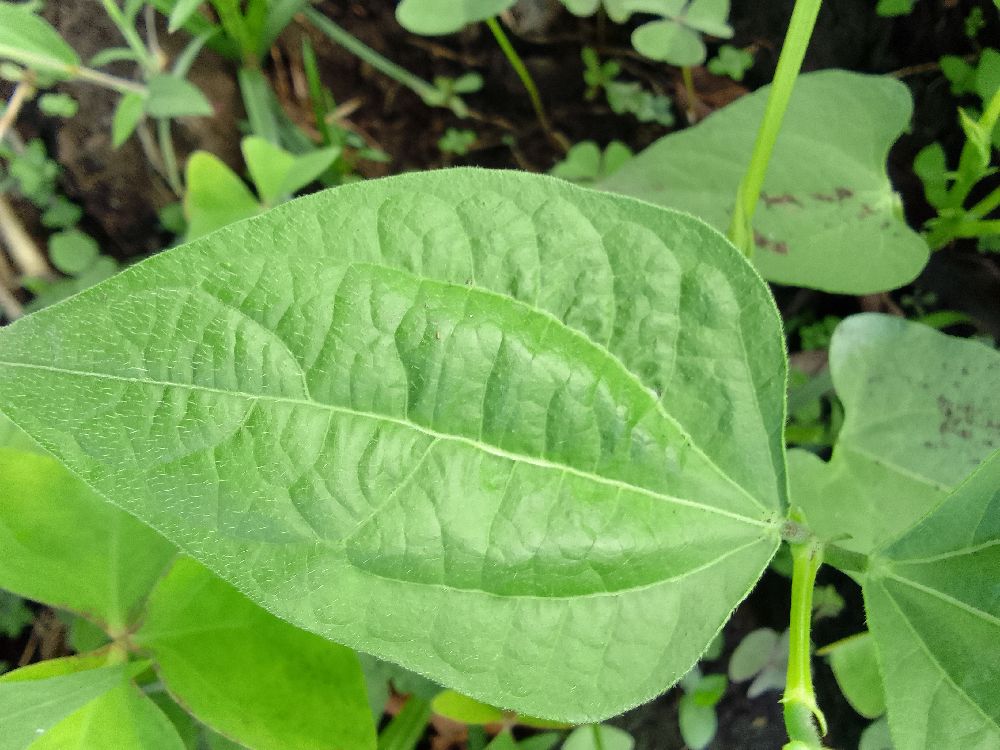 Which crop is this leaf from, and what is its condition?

common bean, healthy
